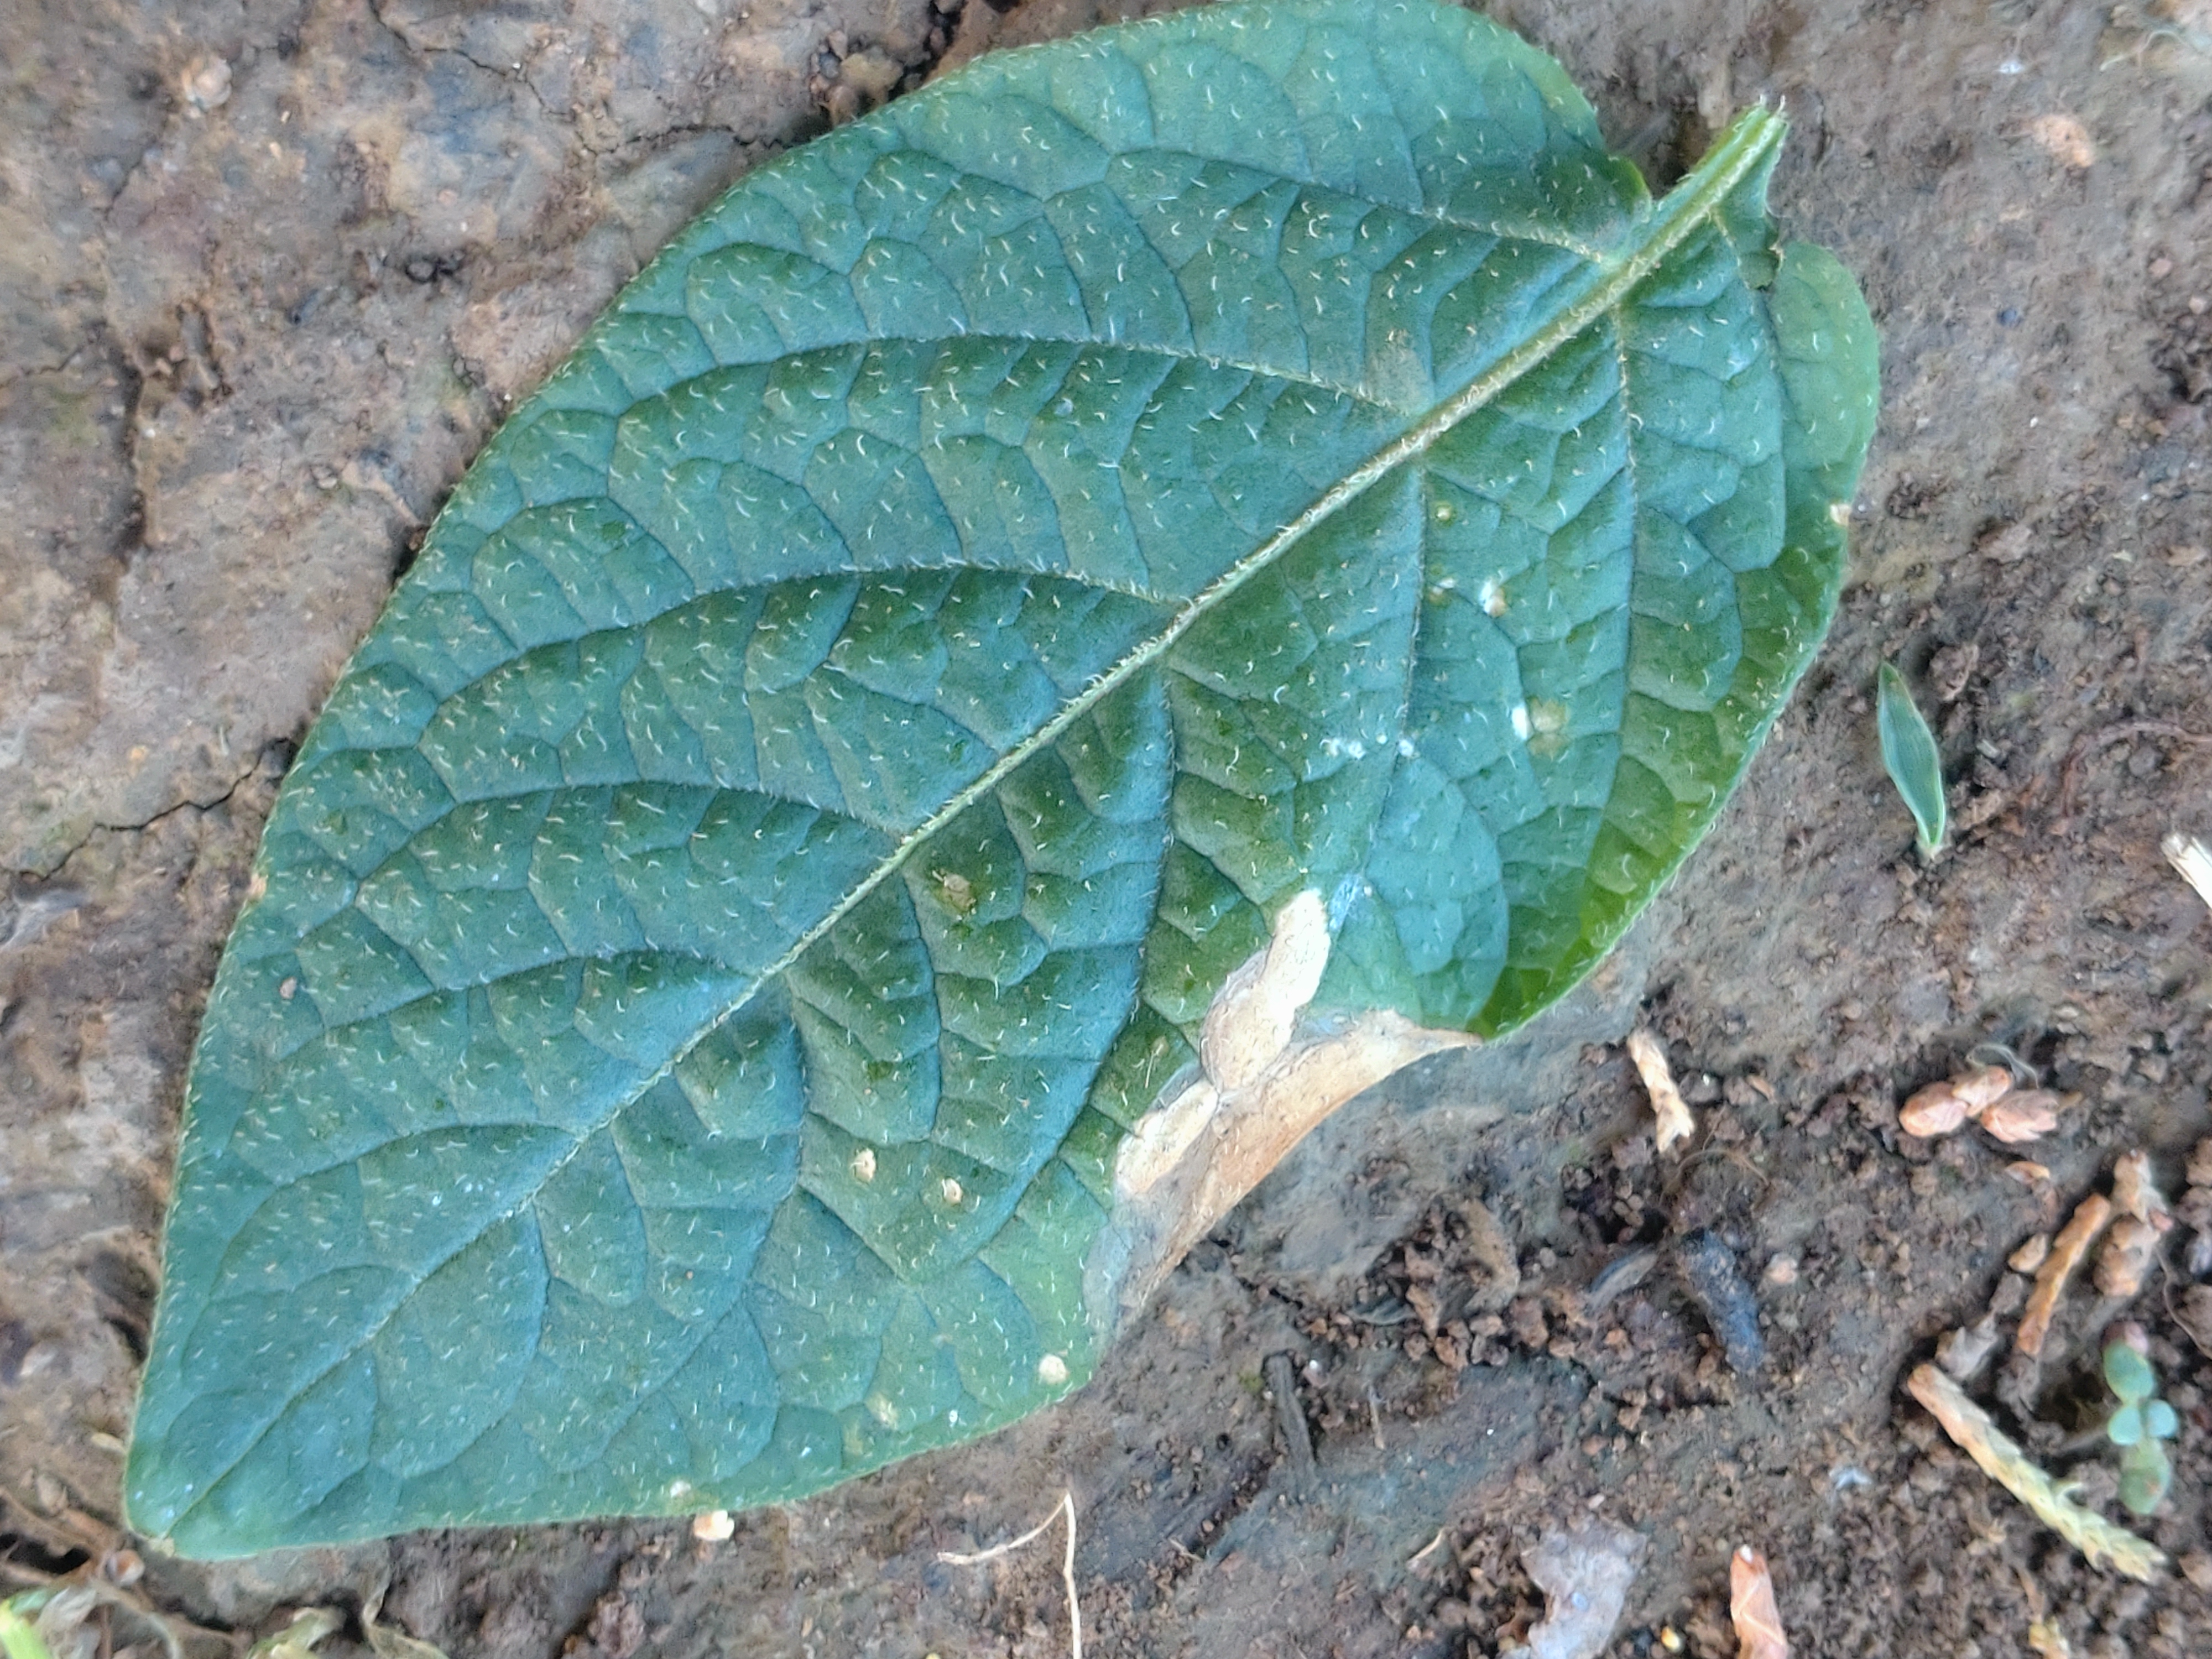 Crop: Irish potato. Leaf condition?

early blight
